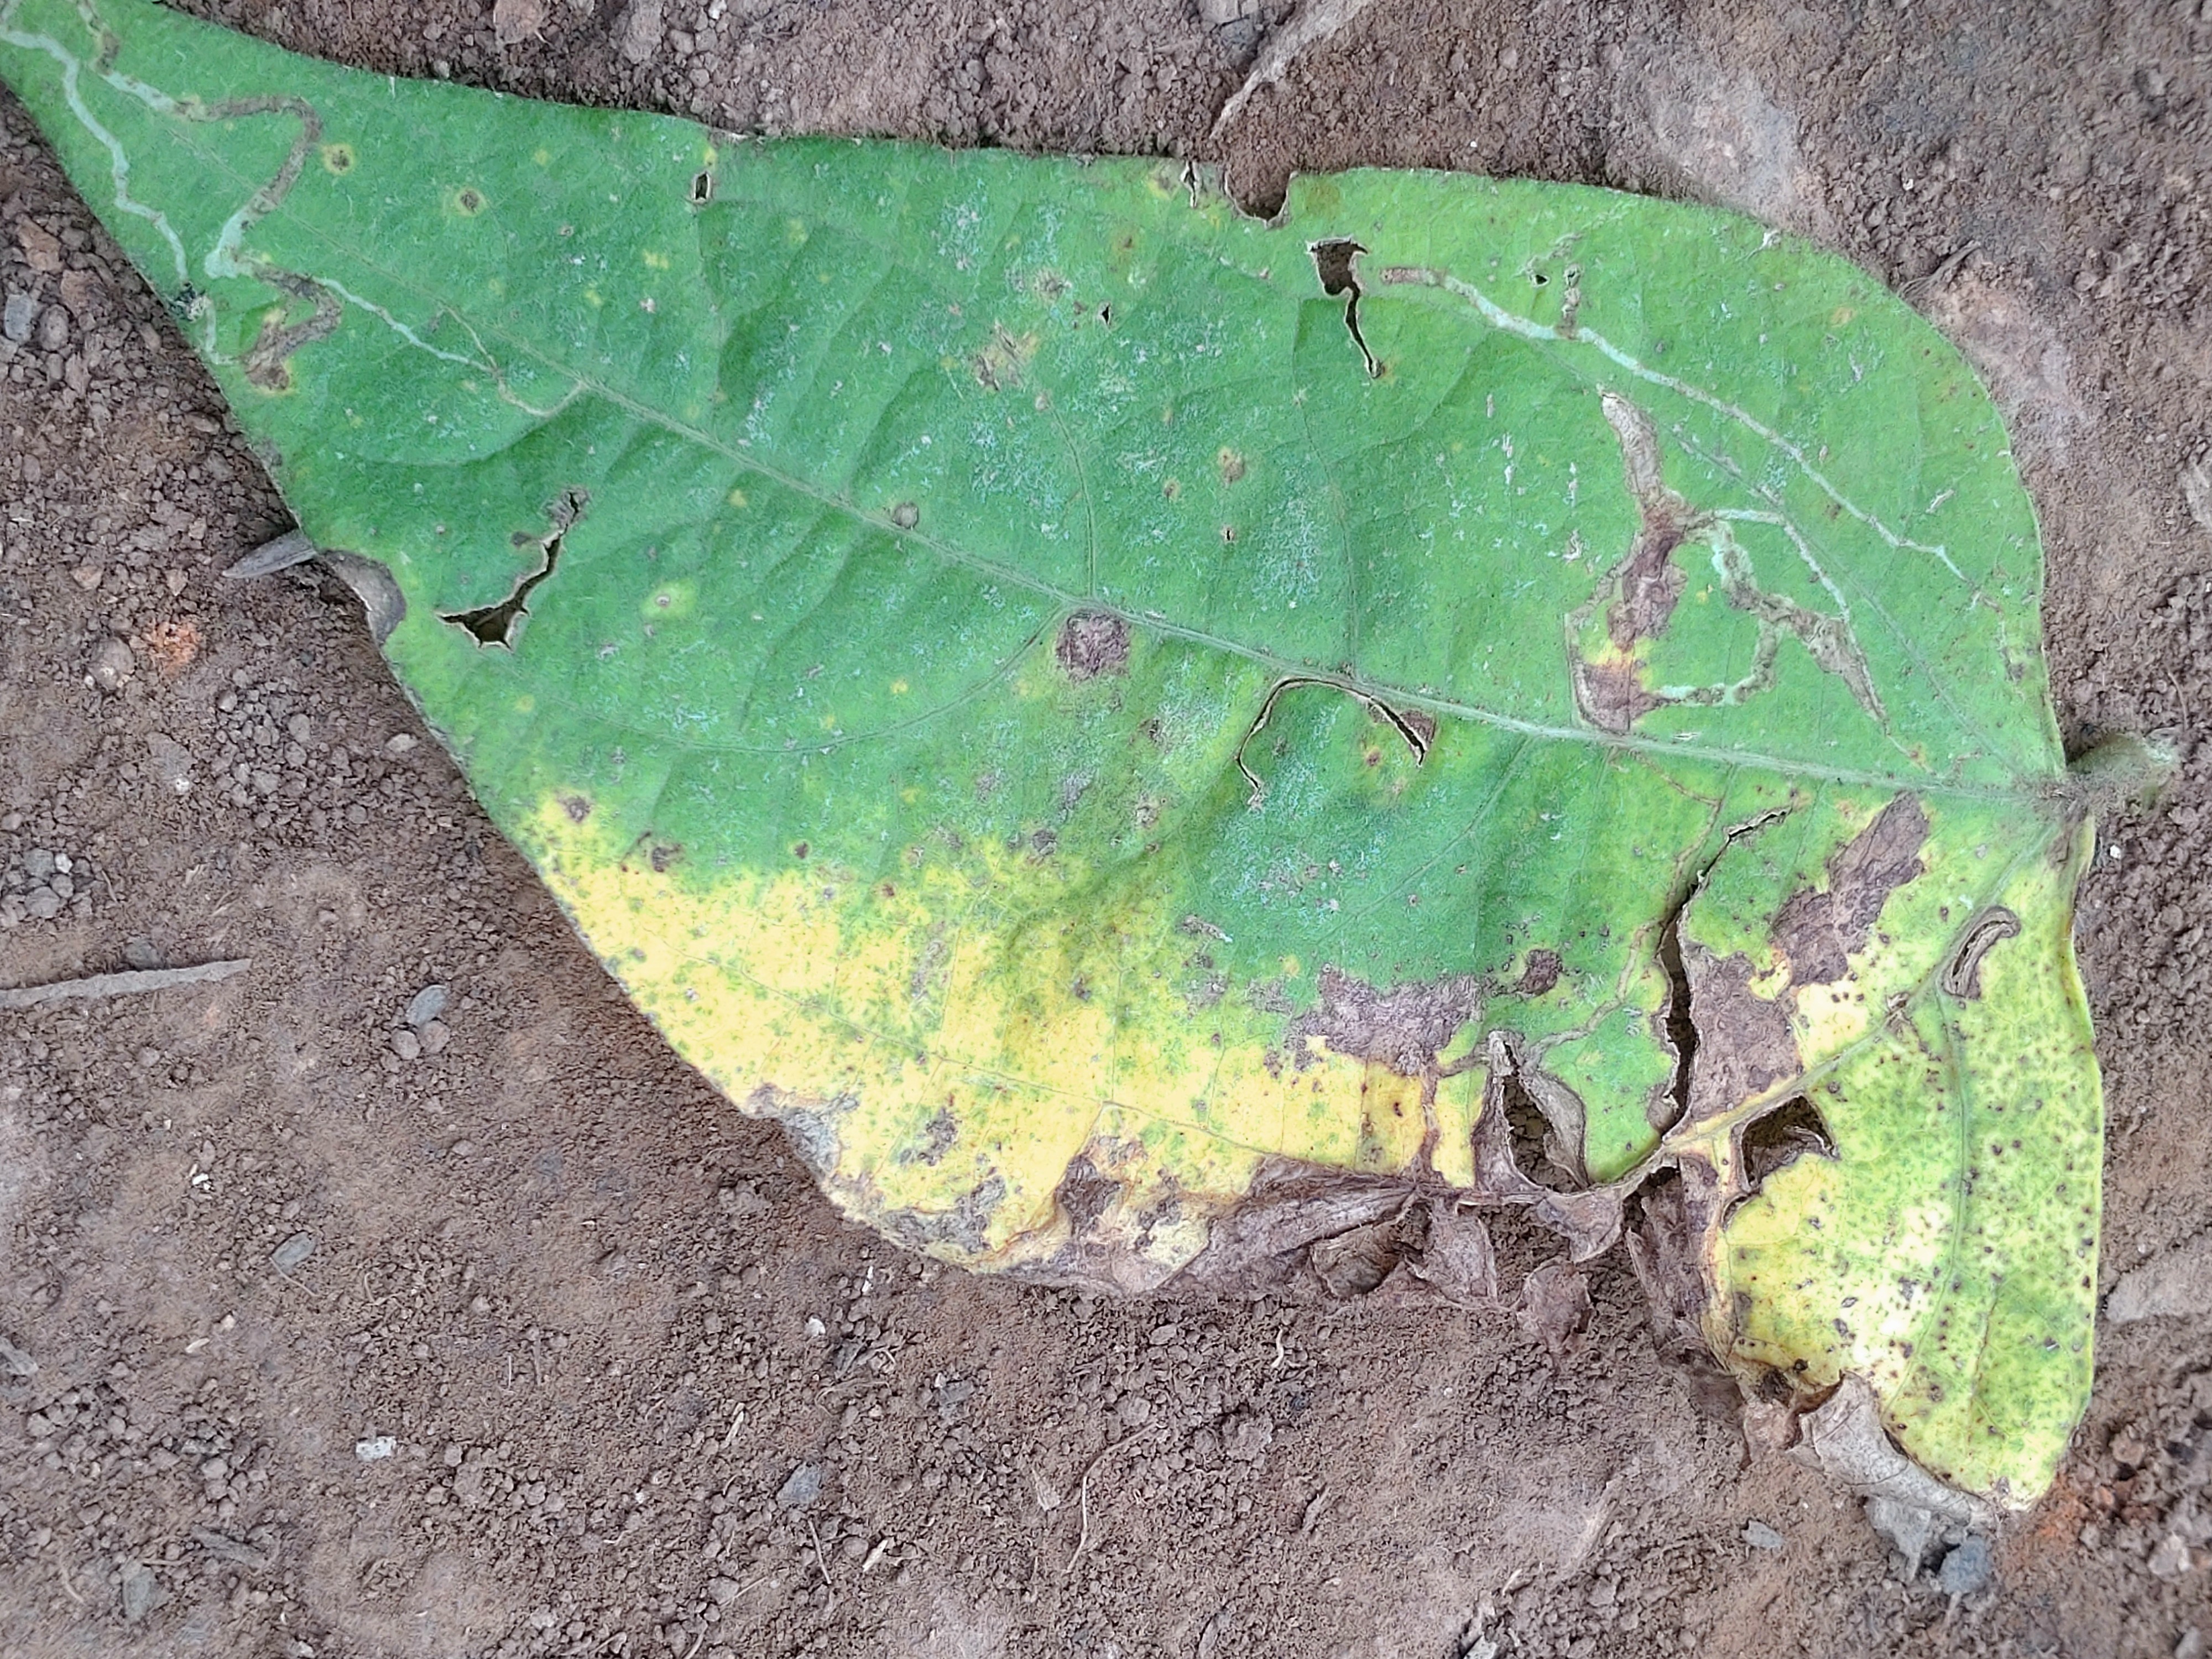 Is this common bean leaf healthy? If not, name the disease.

anthracnose
